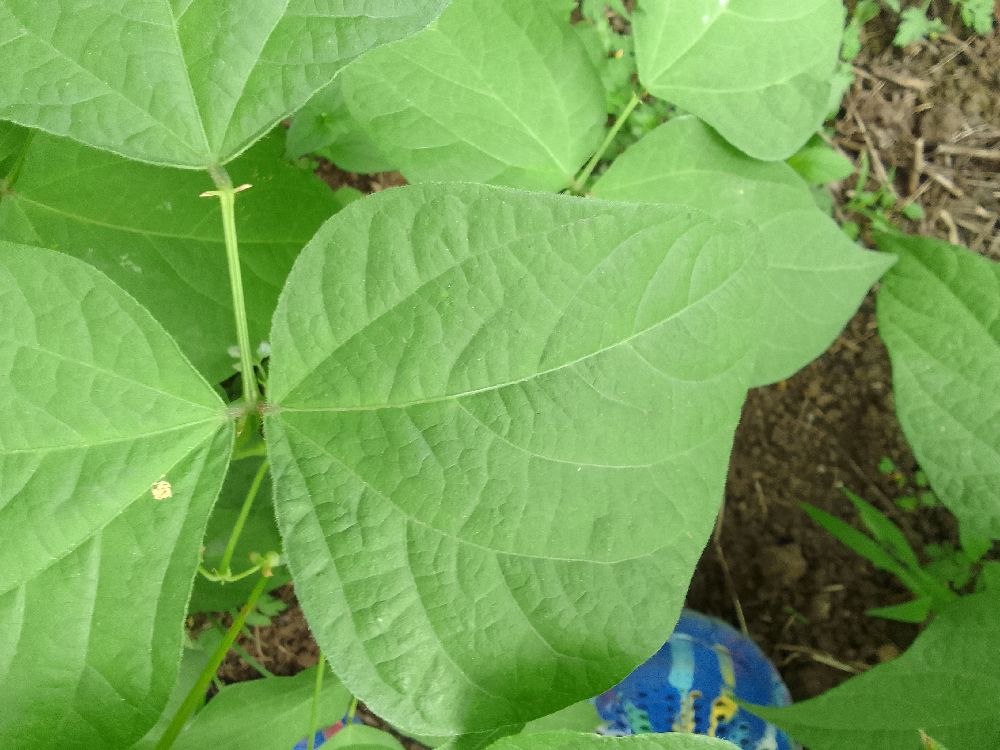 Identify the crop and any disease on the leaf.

common bean, healthy
